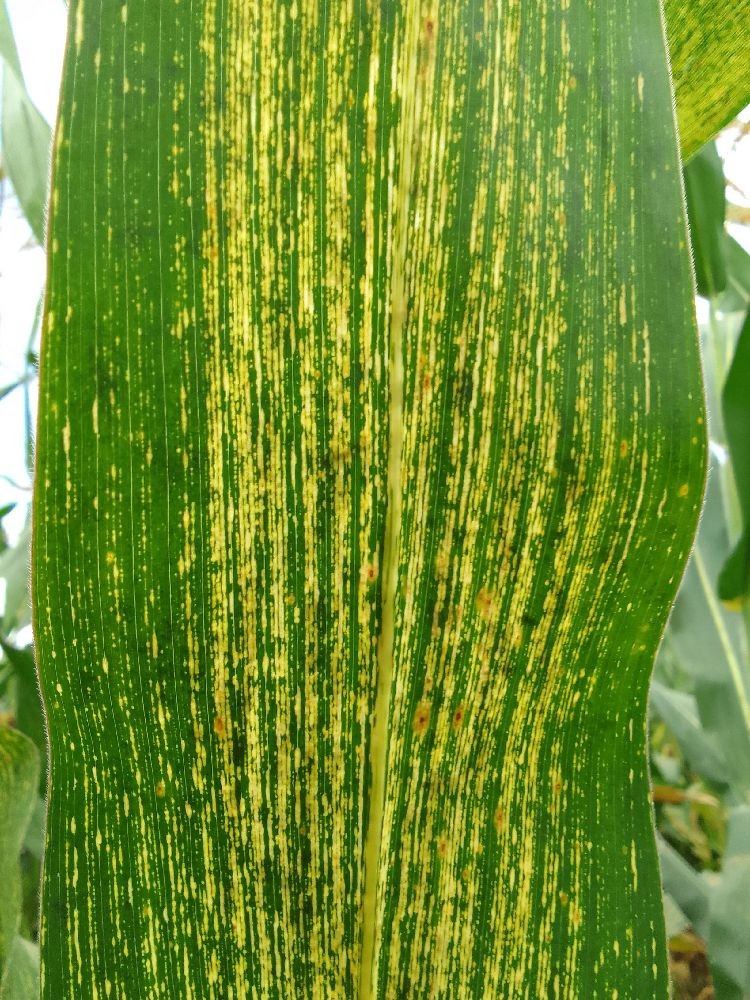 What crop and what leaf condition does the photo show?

maize, maize streak virus
